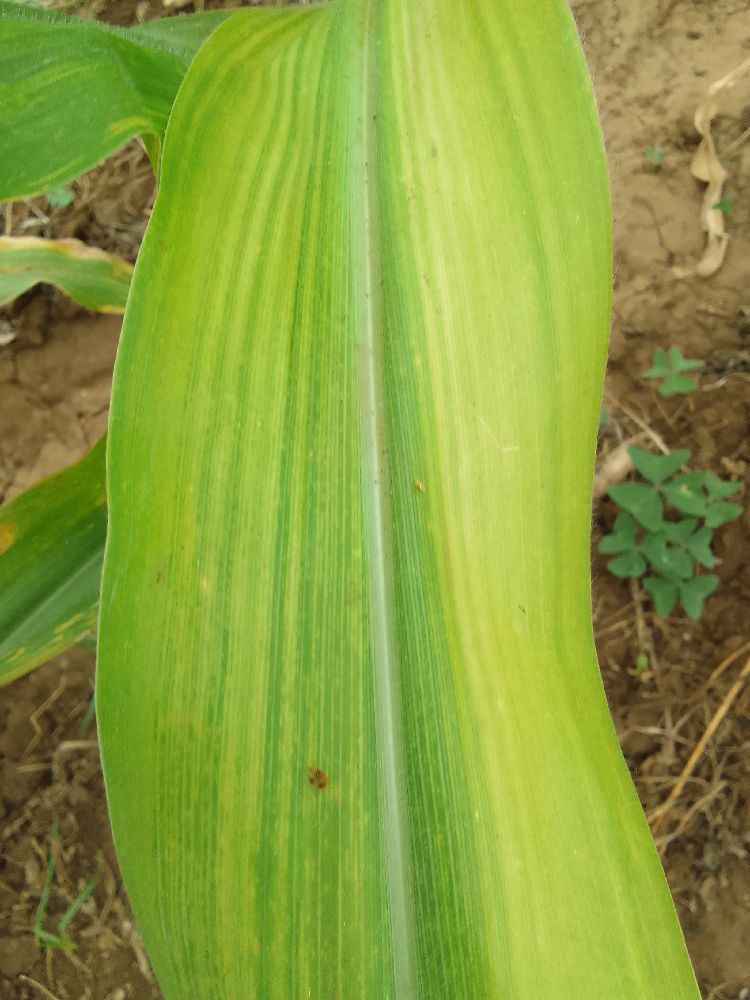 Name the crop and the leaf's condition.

maize, maize lethal necrosis
